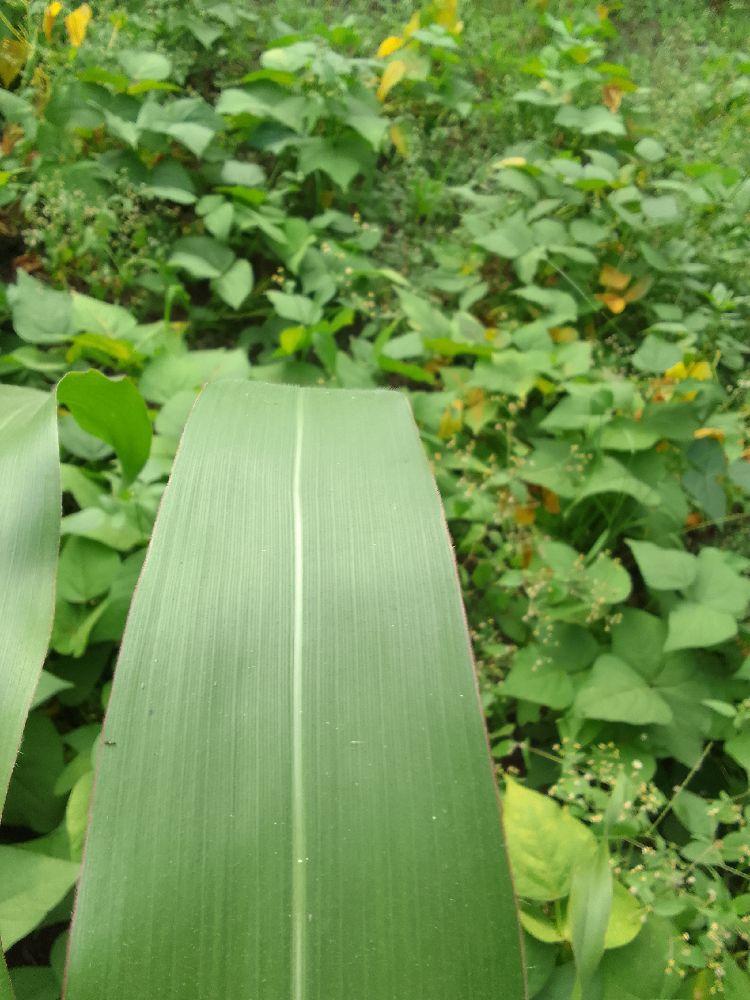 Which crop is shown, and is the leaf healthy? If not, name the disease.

maize, healthy
